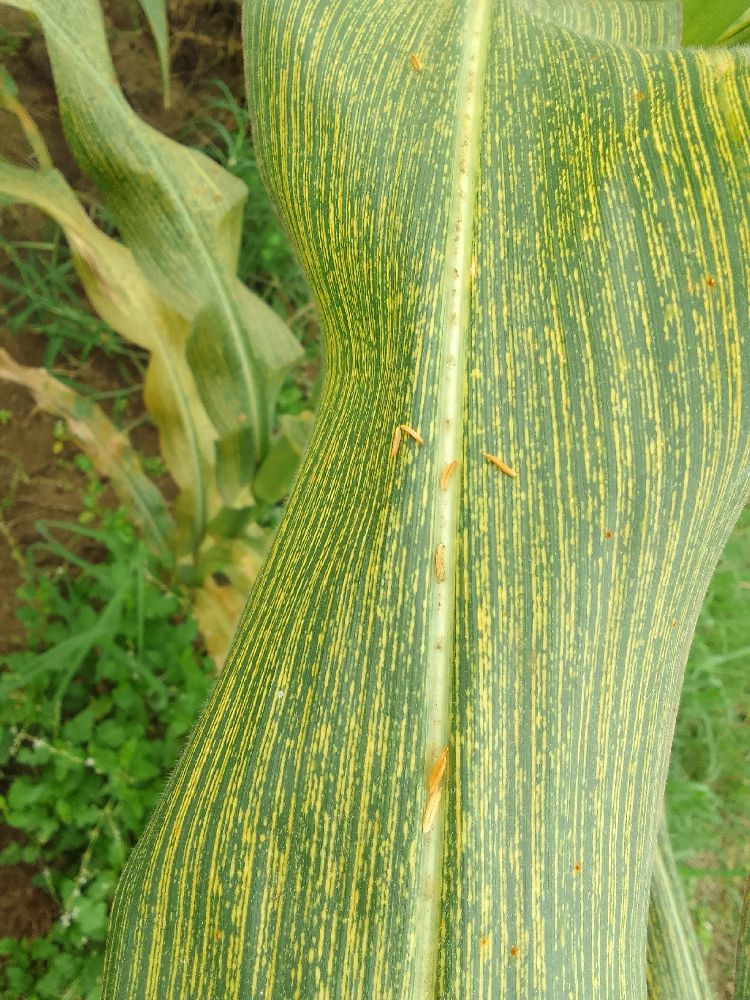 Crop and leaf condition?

maize, maize streak virus
